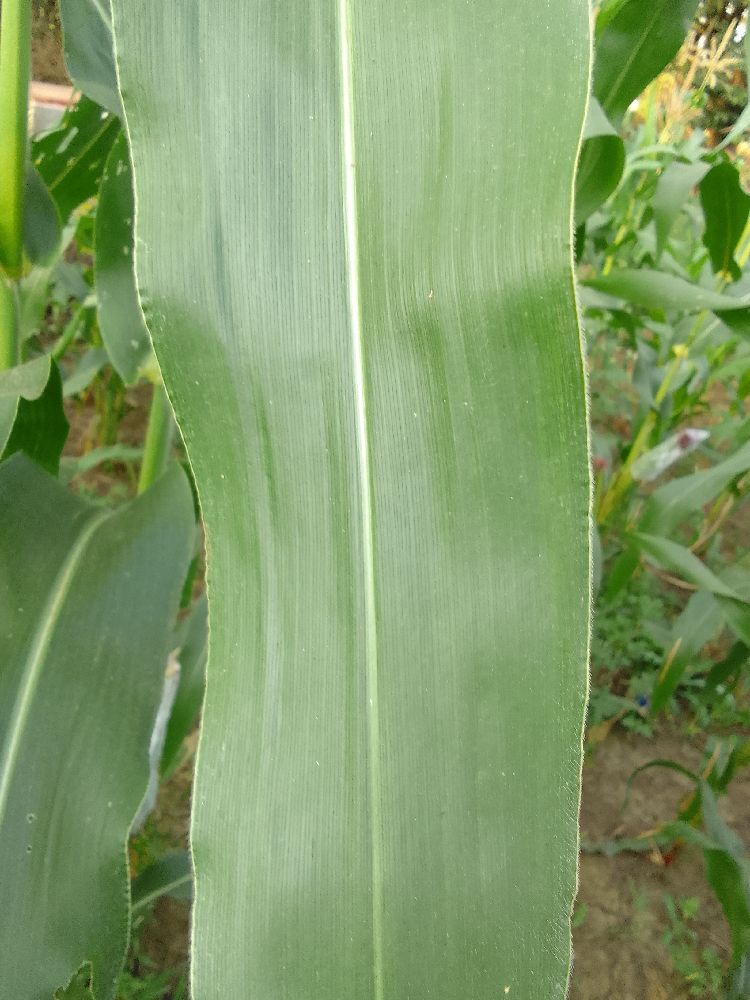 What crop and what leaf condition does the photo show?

maize, healthy
